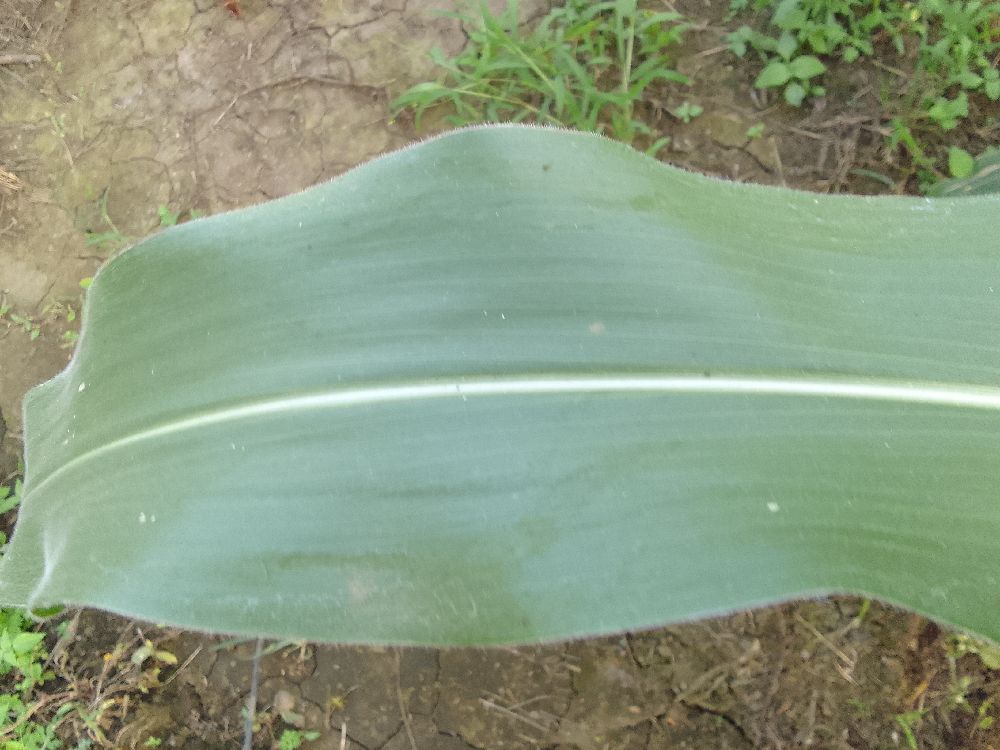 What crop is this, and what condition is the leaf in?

maize, healthy
